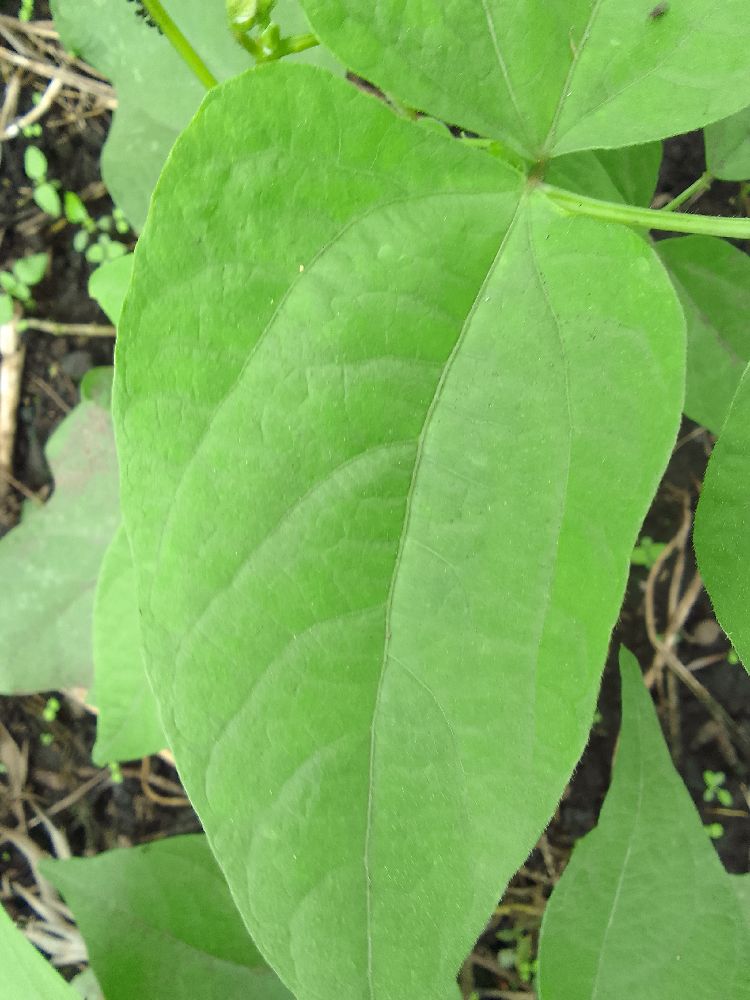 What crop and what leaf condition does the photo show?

common bean, healthy
